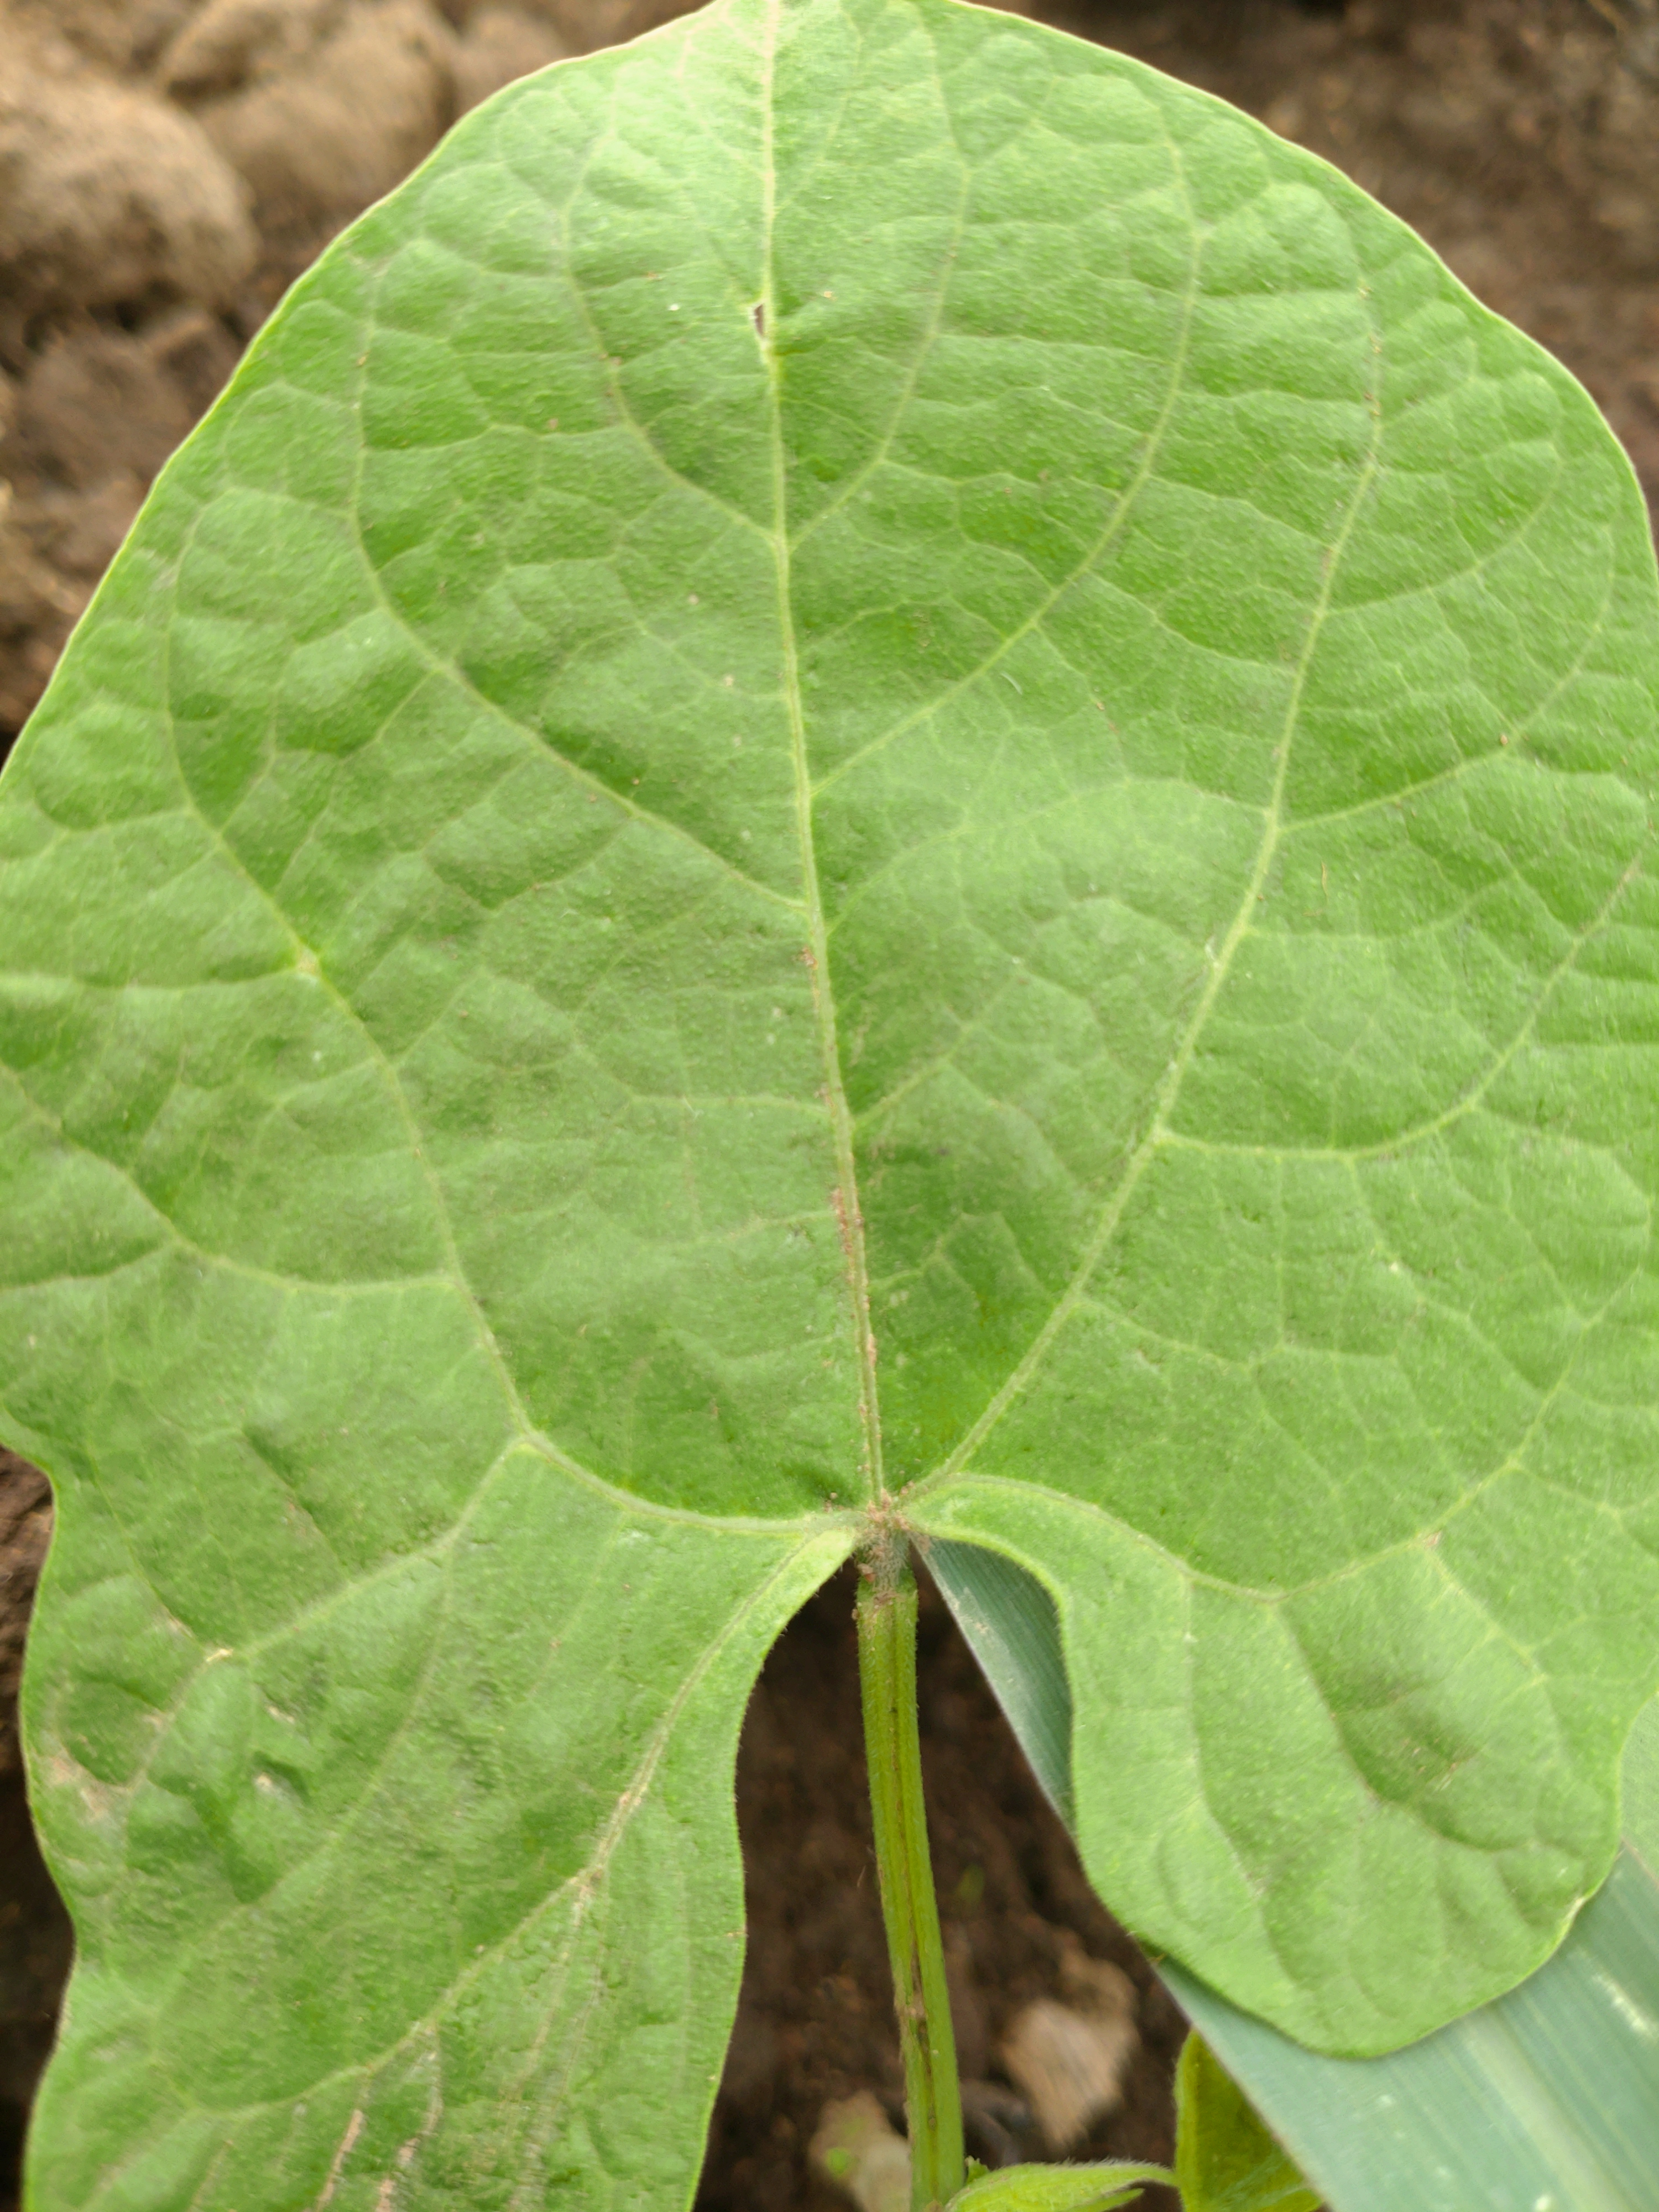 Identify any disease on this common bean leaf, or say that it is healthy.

healthy
